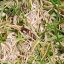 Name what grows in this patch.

grass
